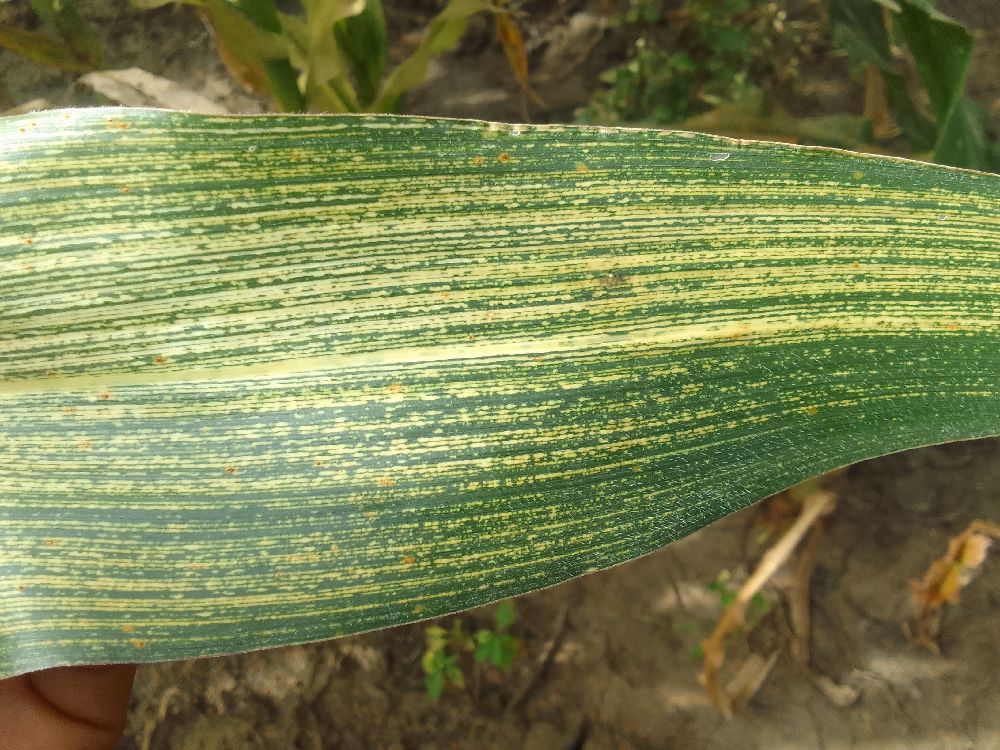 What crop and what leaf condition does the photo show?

maize, maize streak virus
